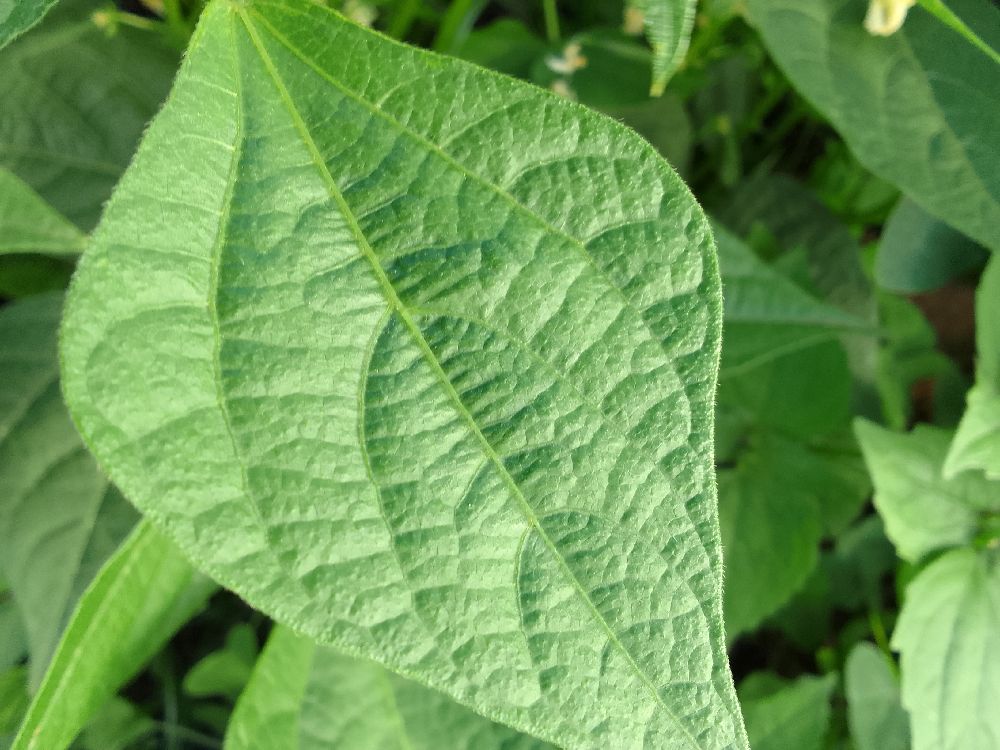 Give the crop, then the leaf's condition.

common bean, healthy
